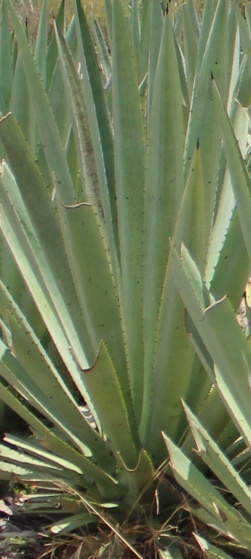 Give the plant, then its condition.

agave, healthy
